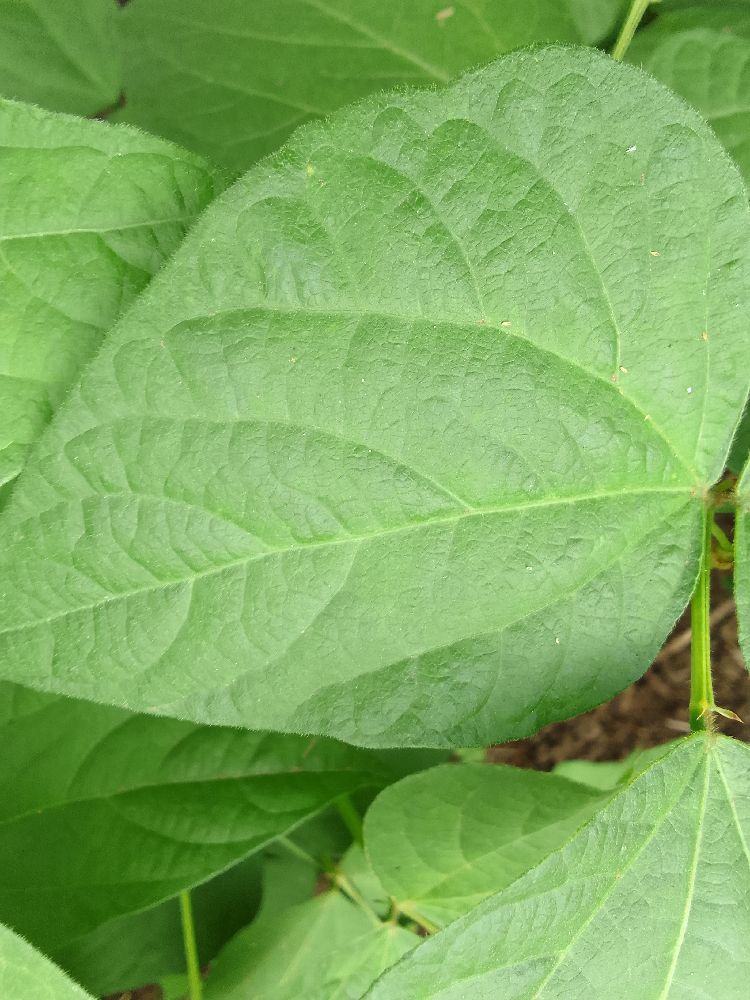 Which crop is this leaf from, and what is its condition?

common bean, healthy
